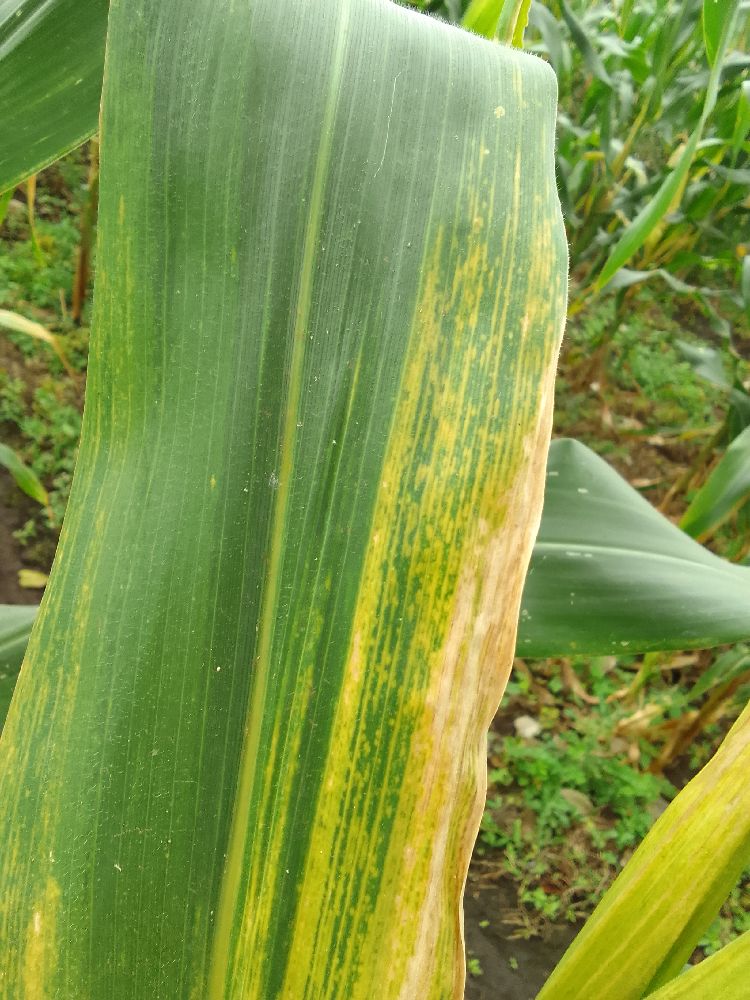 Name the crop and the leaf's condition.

maize, maize lethal necrosis
